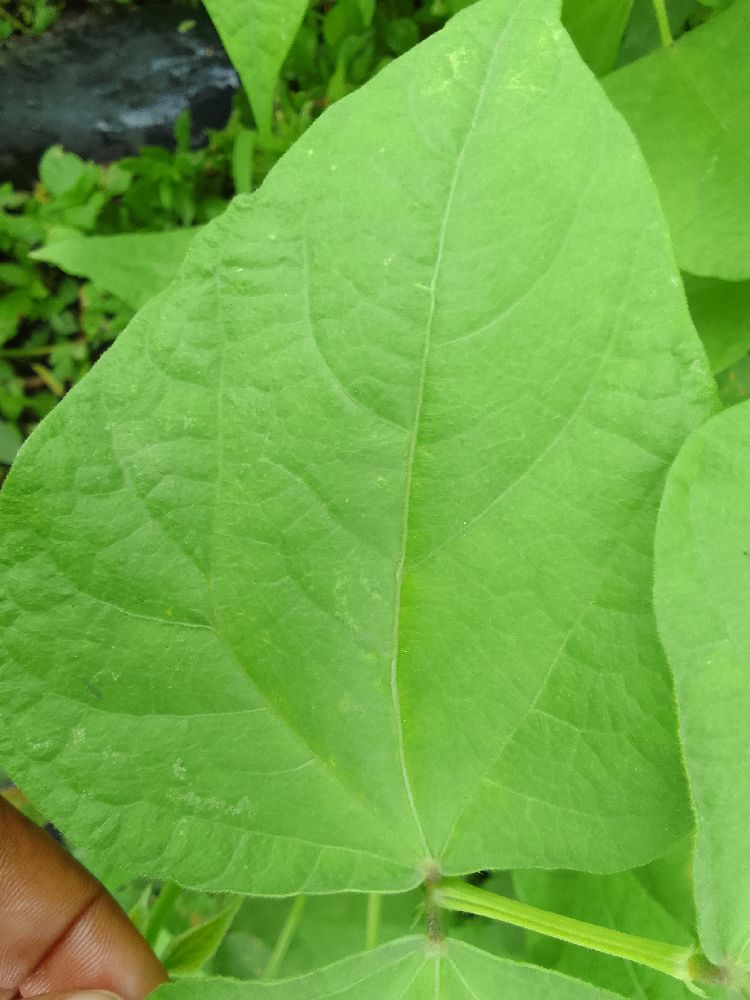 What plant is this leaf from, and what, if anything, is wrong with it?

common bean, healthy
